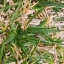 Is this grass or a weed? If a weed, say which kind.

grass
